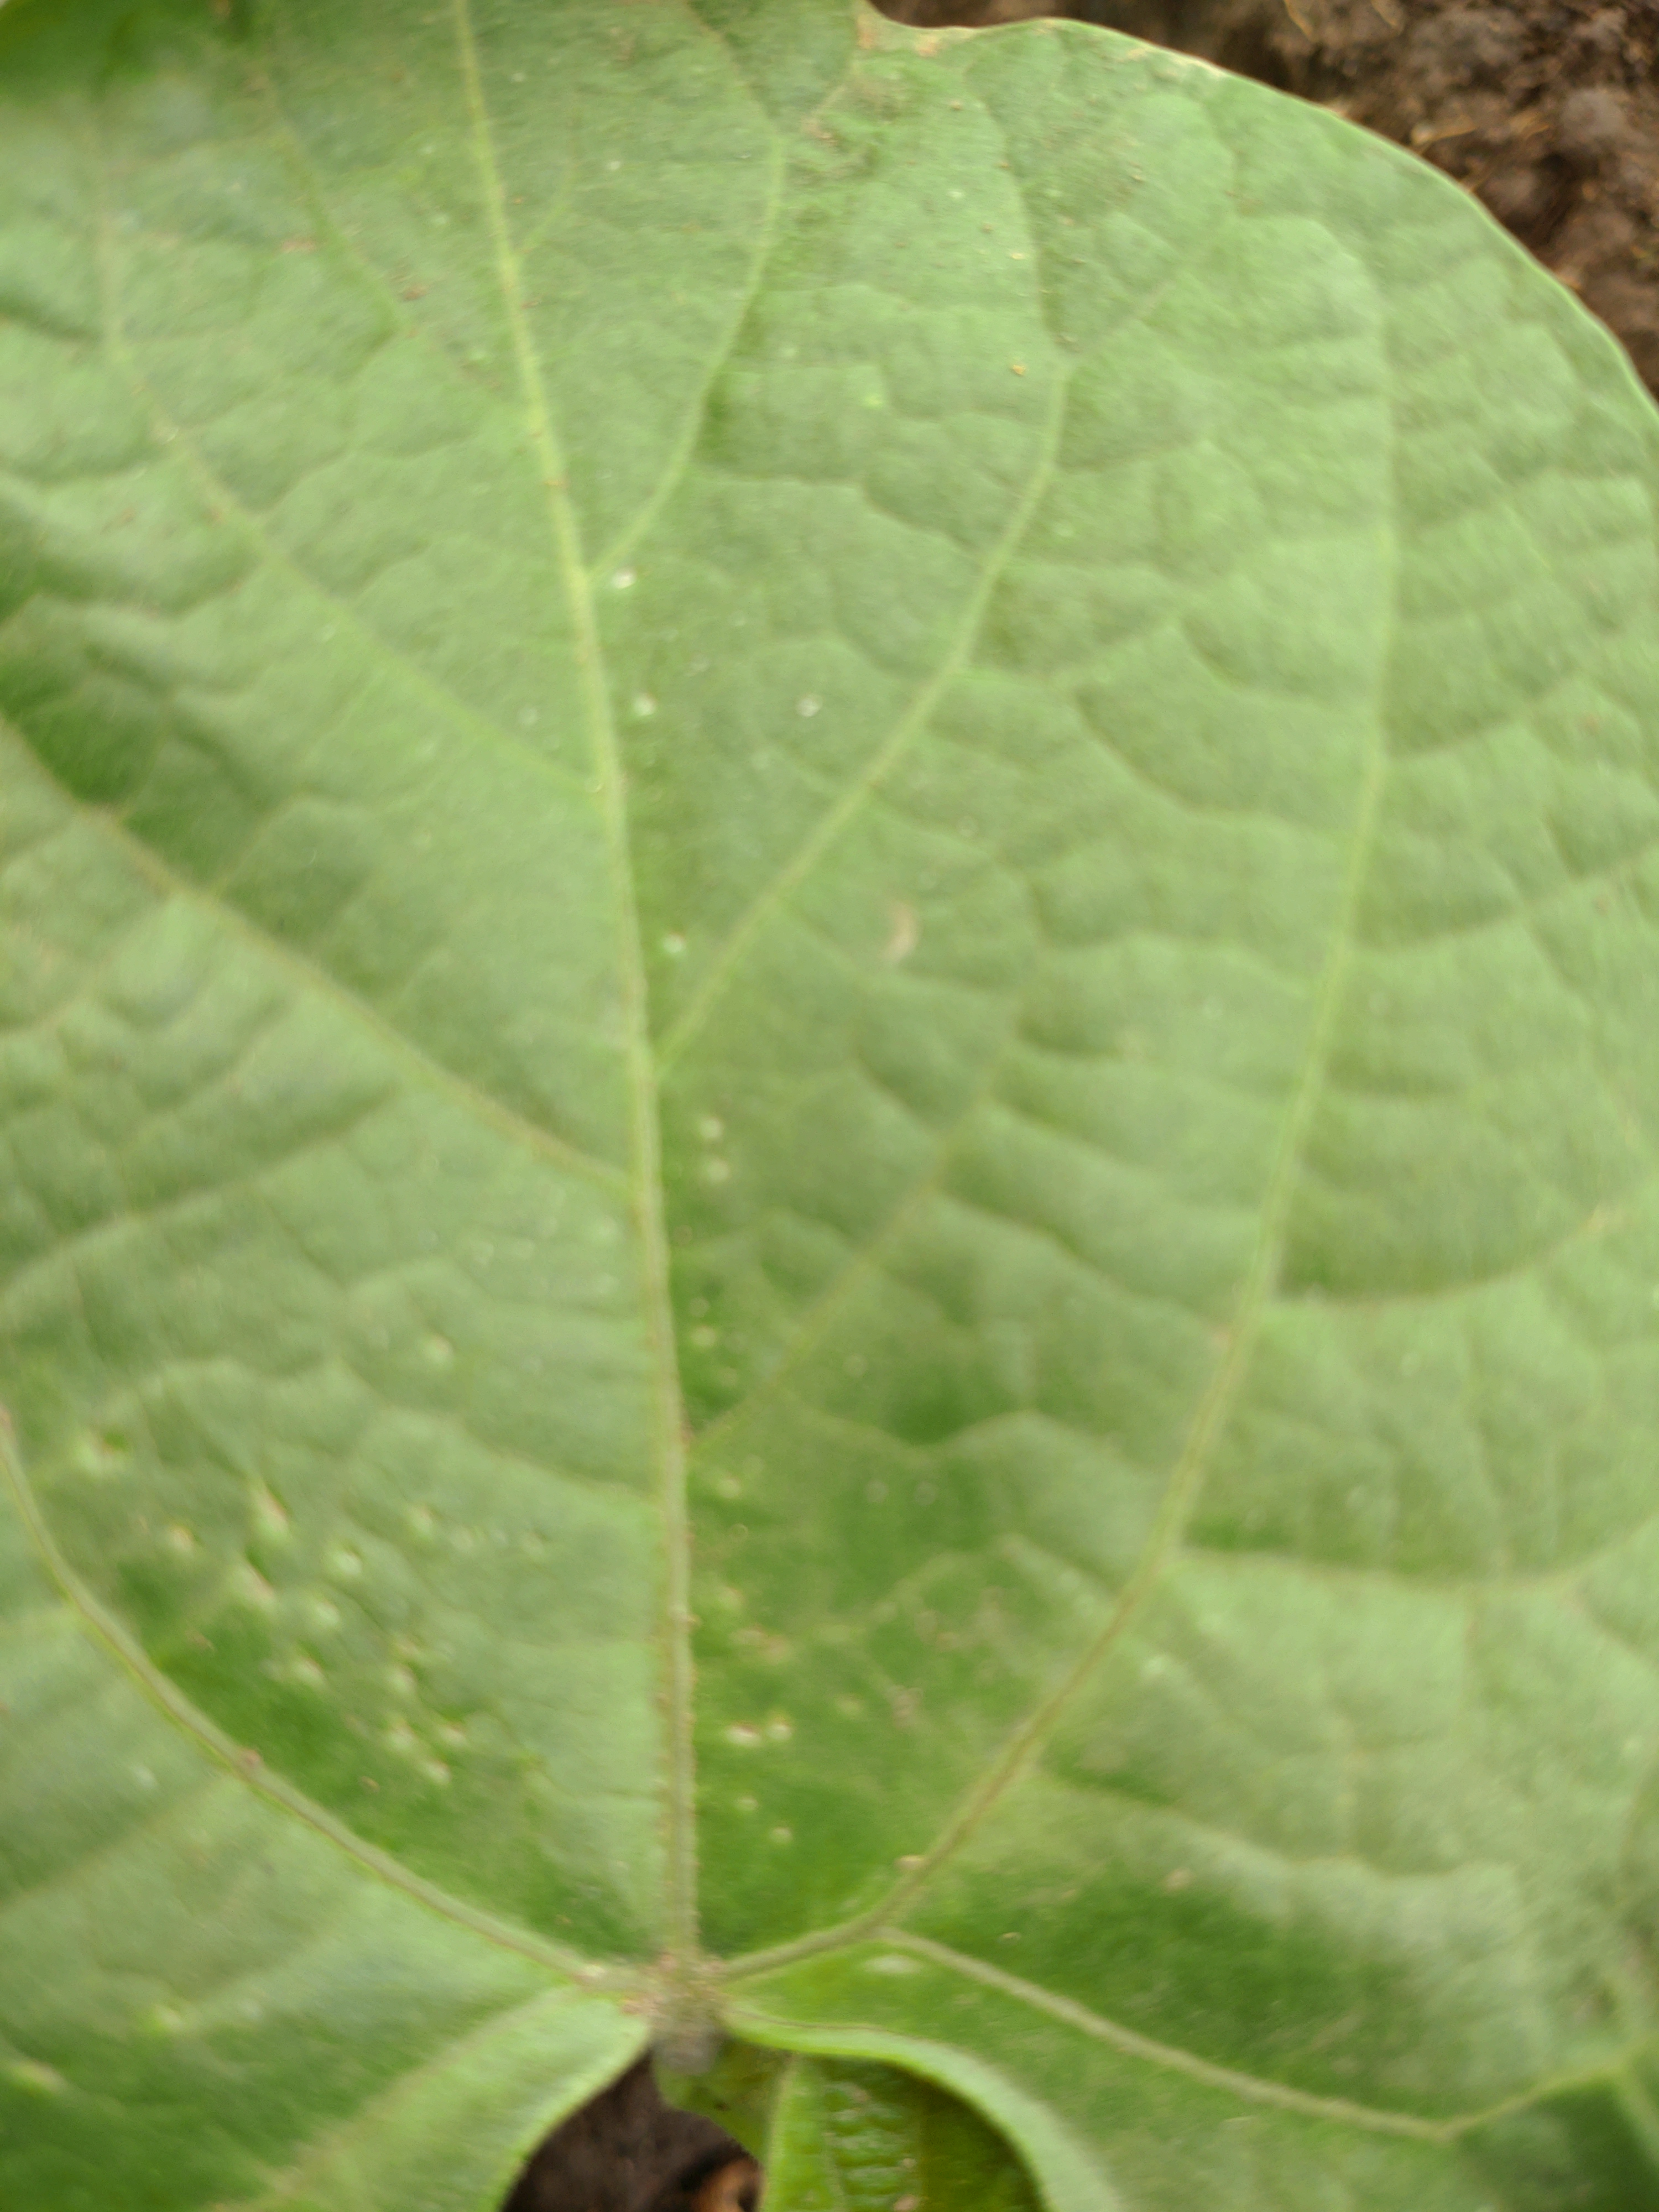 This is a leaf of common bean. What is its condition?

healthy
